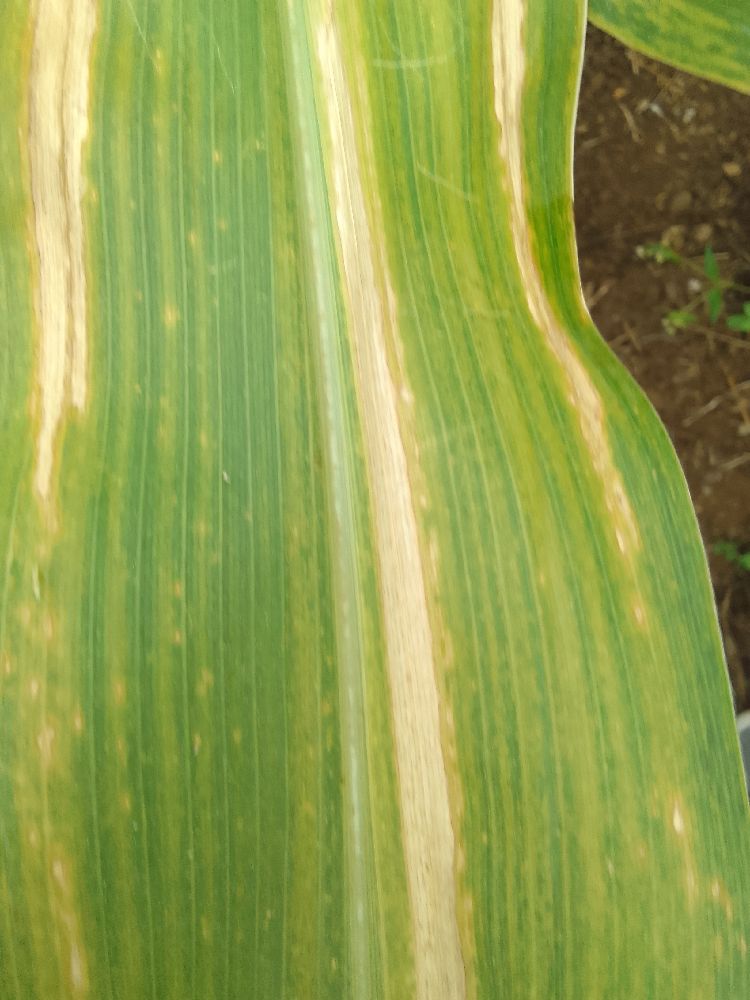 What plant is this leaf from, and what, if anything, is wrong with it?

maize, maize lethal necrosis
